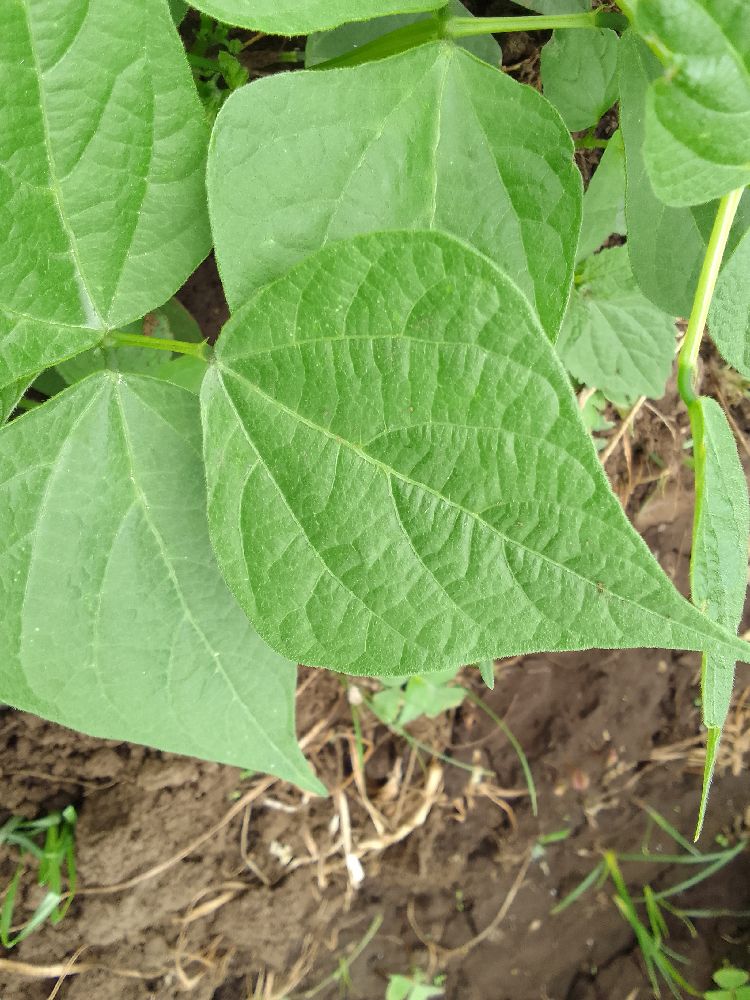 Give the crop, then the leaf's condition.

common bean, healthy
